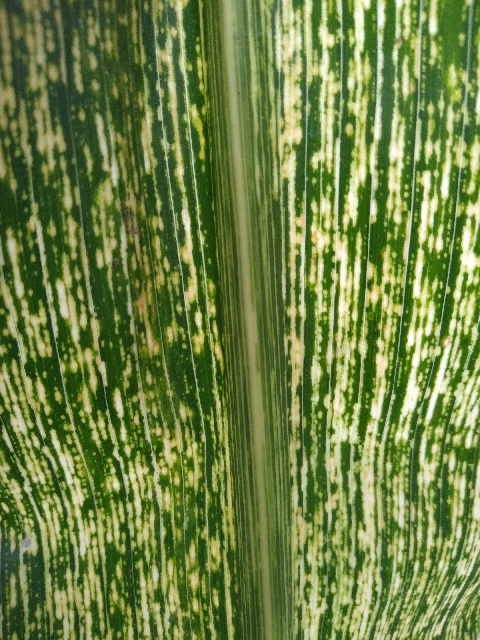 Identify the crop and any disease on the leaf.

maize, maize streak virus
